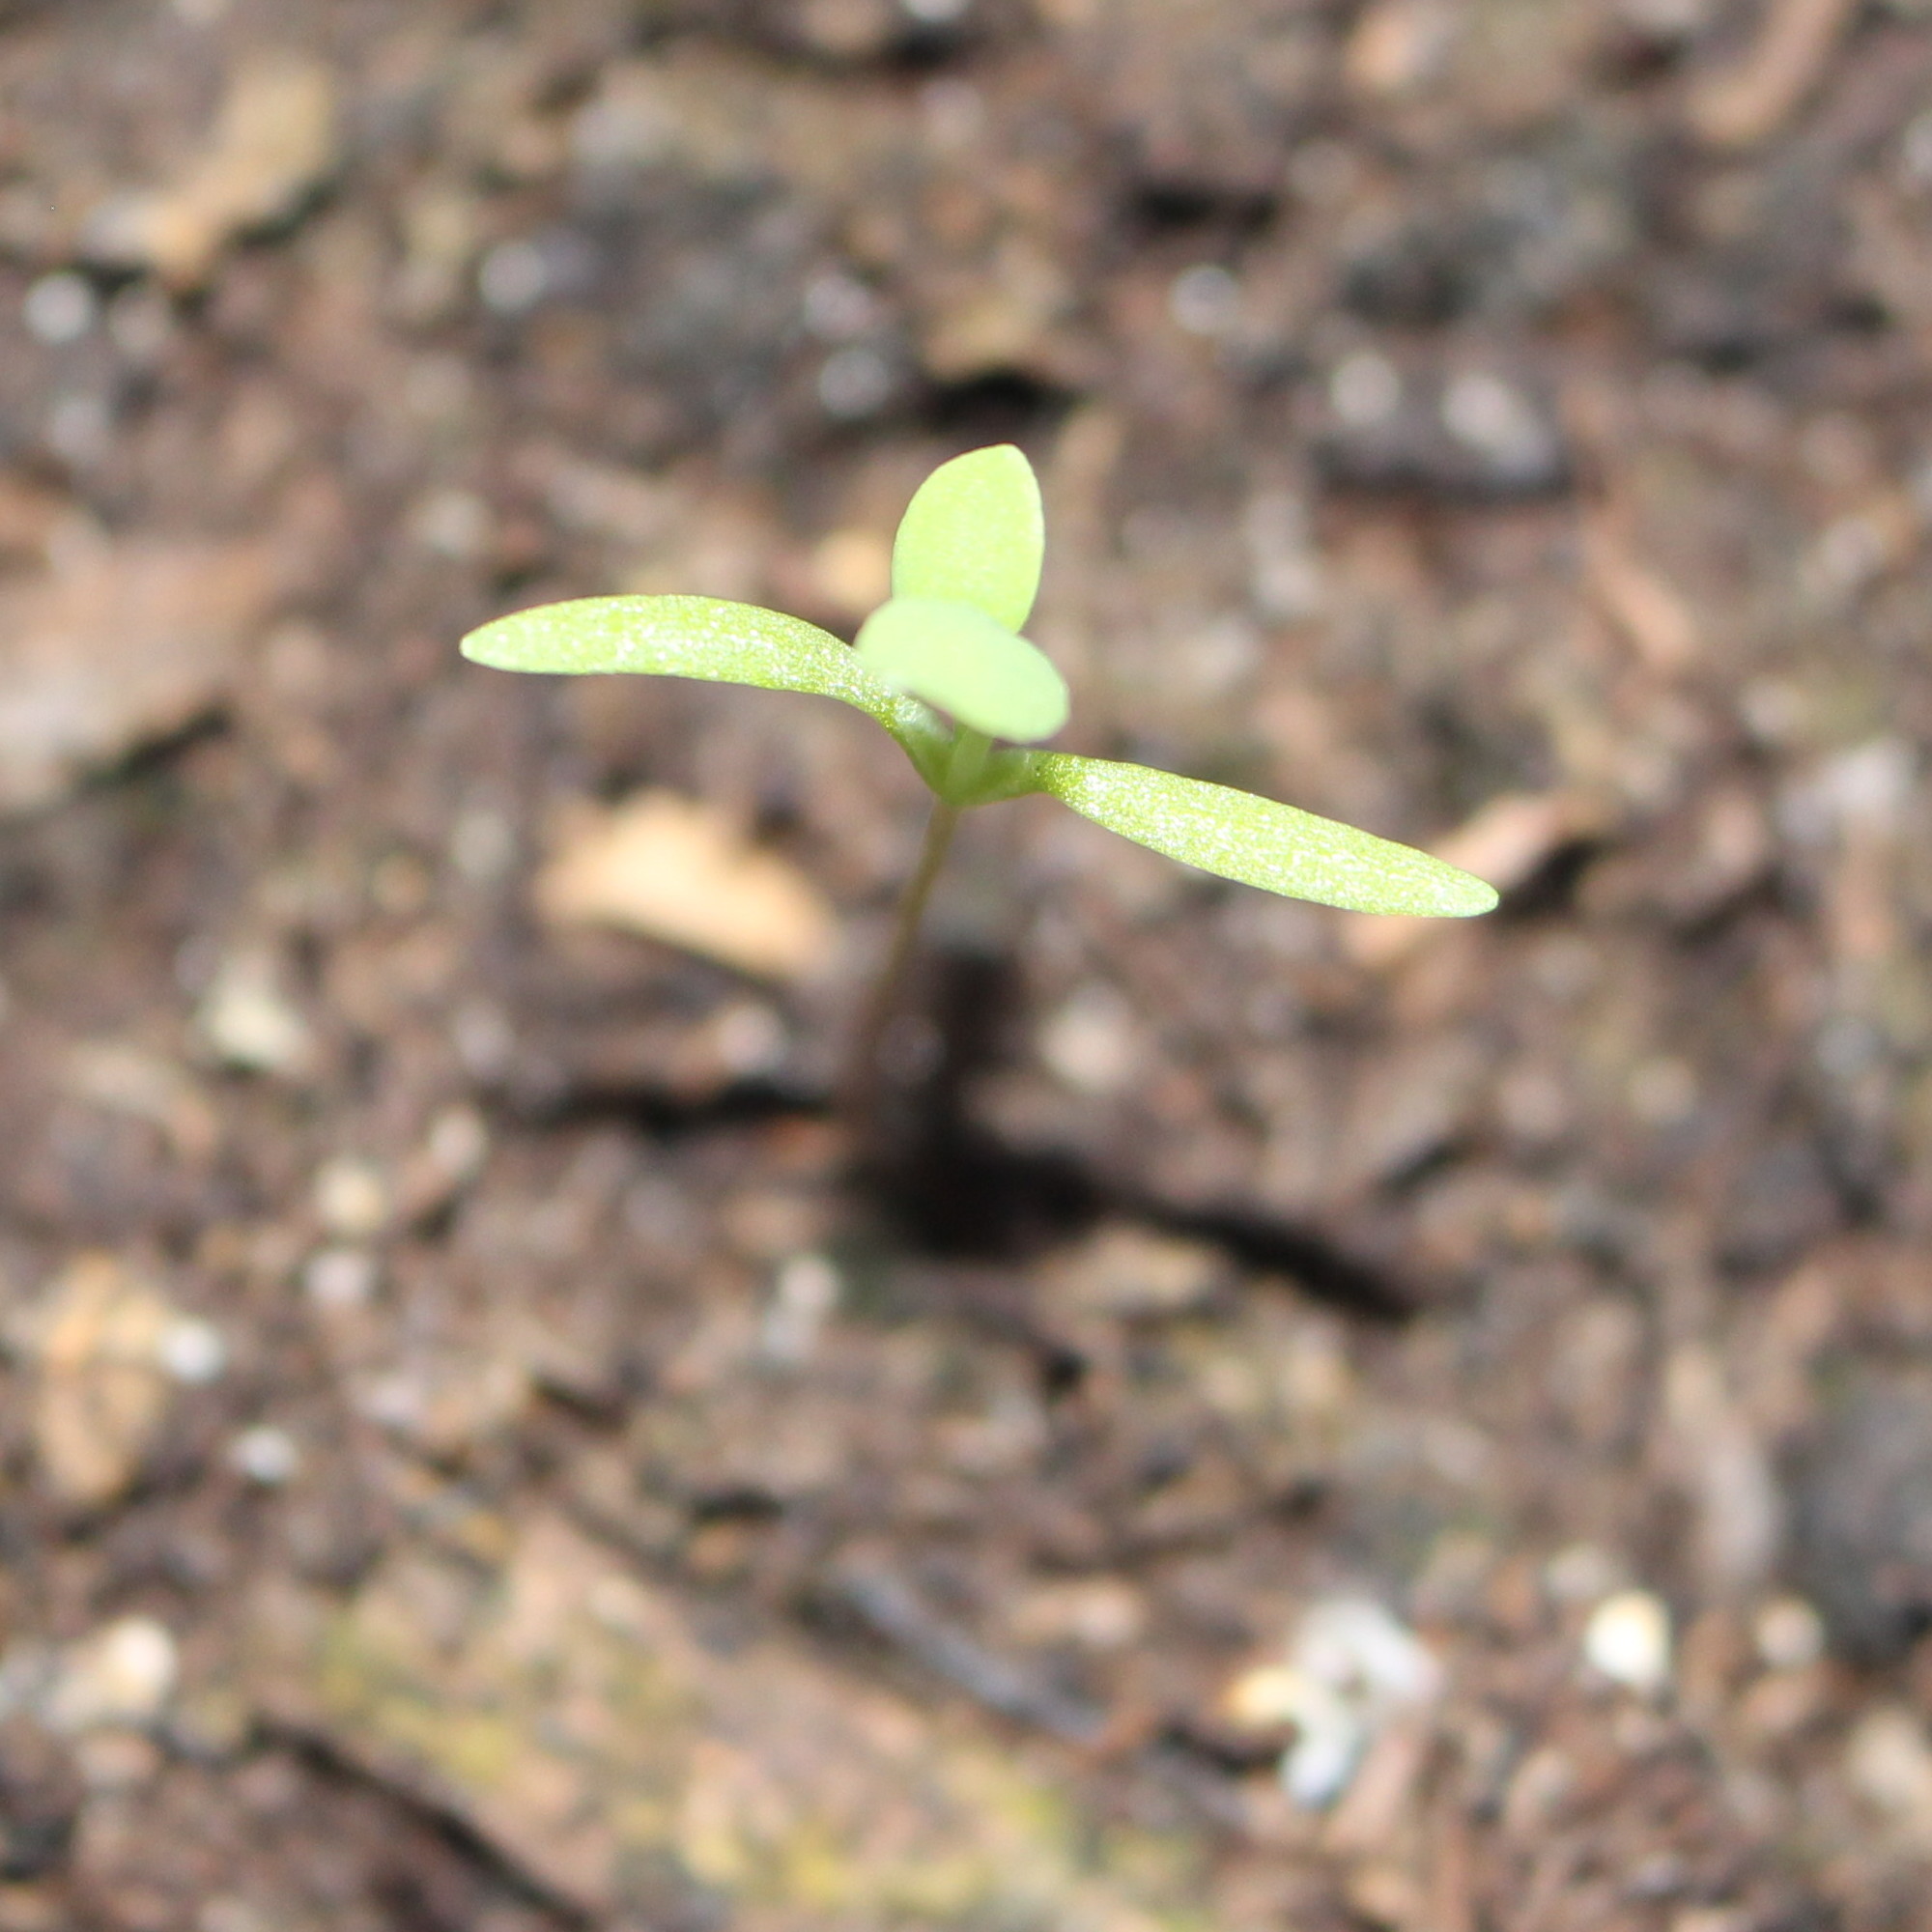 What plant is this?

Papaver rhoeas
